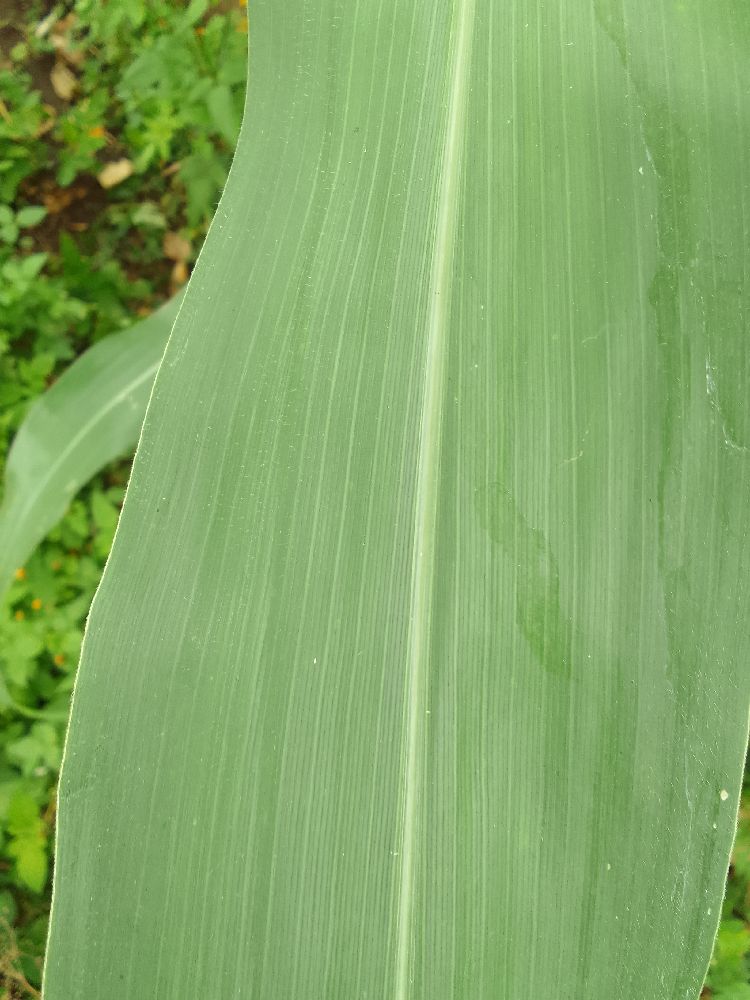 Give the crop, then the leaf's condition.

maize, healthy
